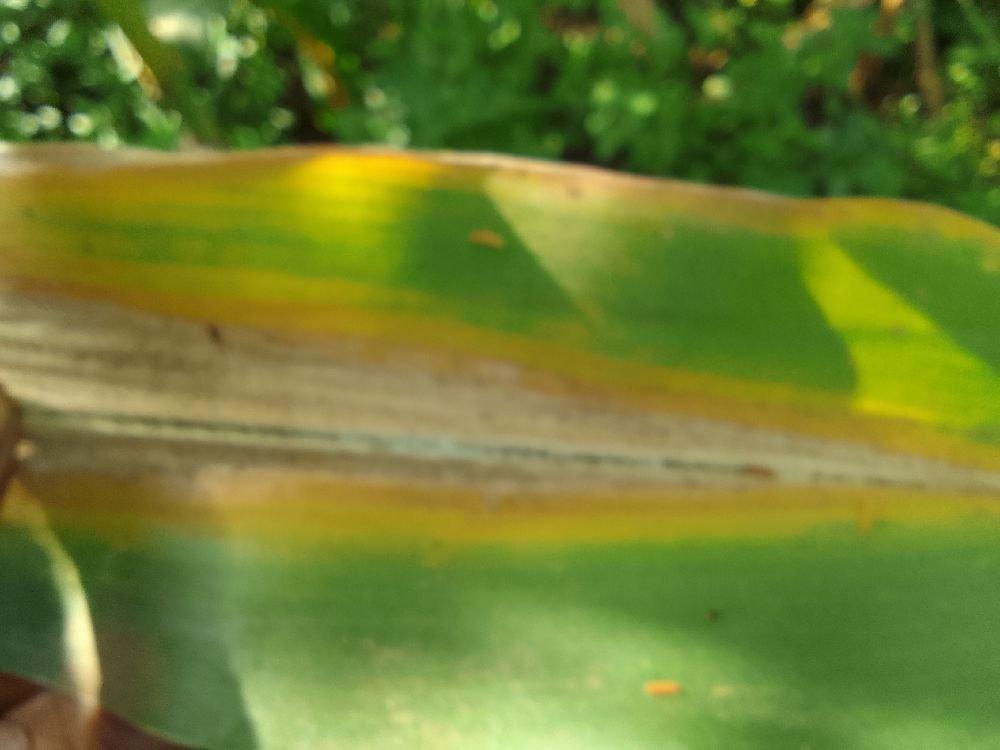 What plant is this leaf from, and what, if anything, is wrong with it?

maize, maize lethal necrosis
